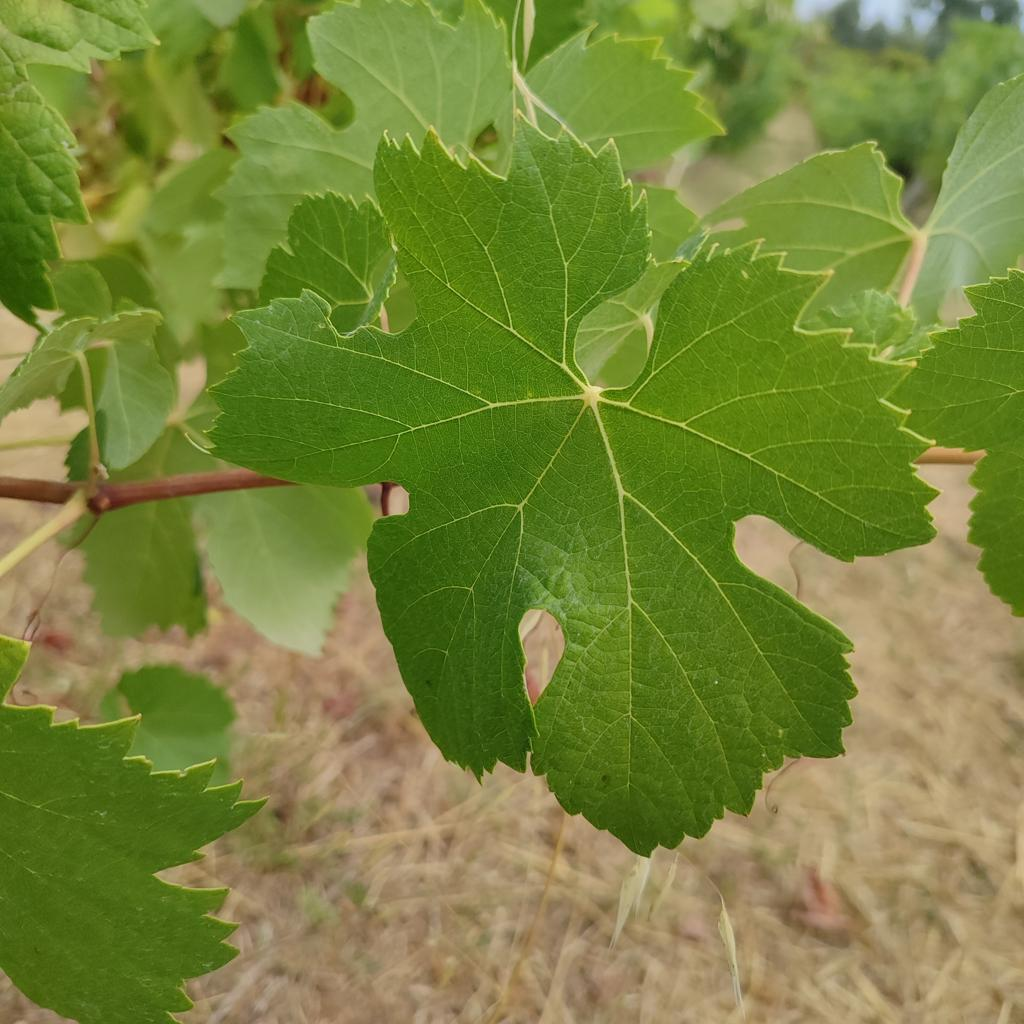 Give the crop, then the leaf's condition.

grapevine, healthy
